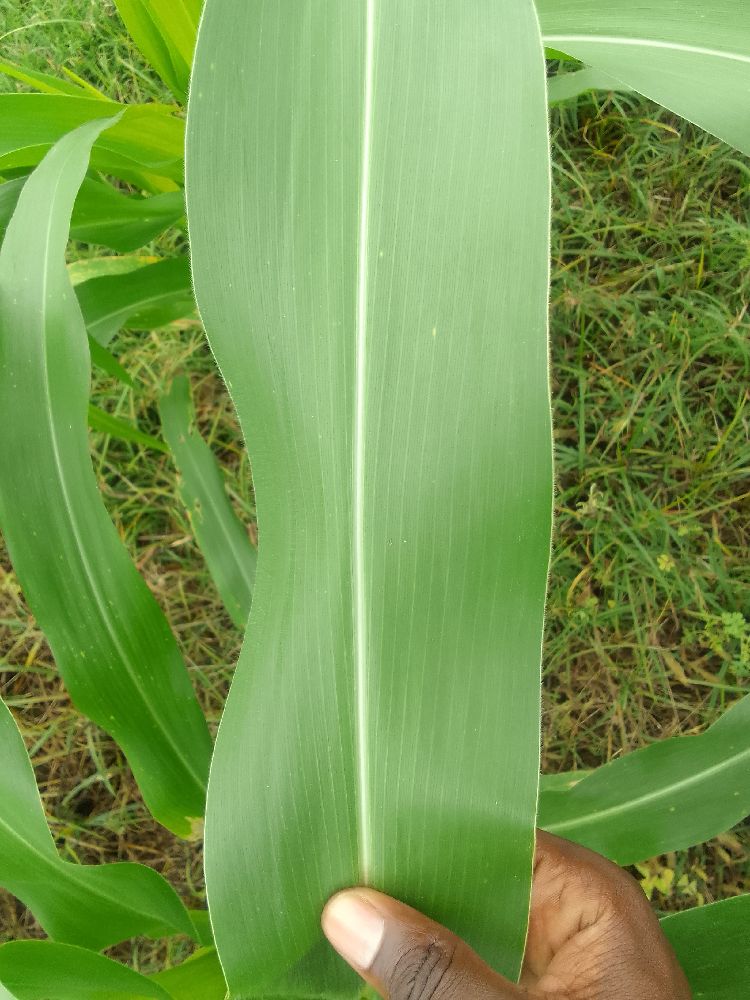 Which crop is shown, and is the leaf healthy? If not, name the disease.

maize, healthy
